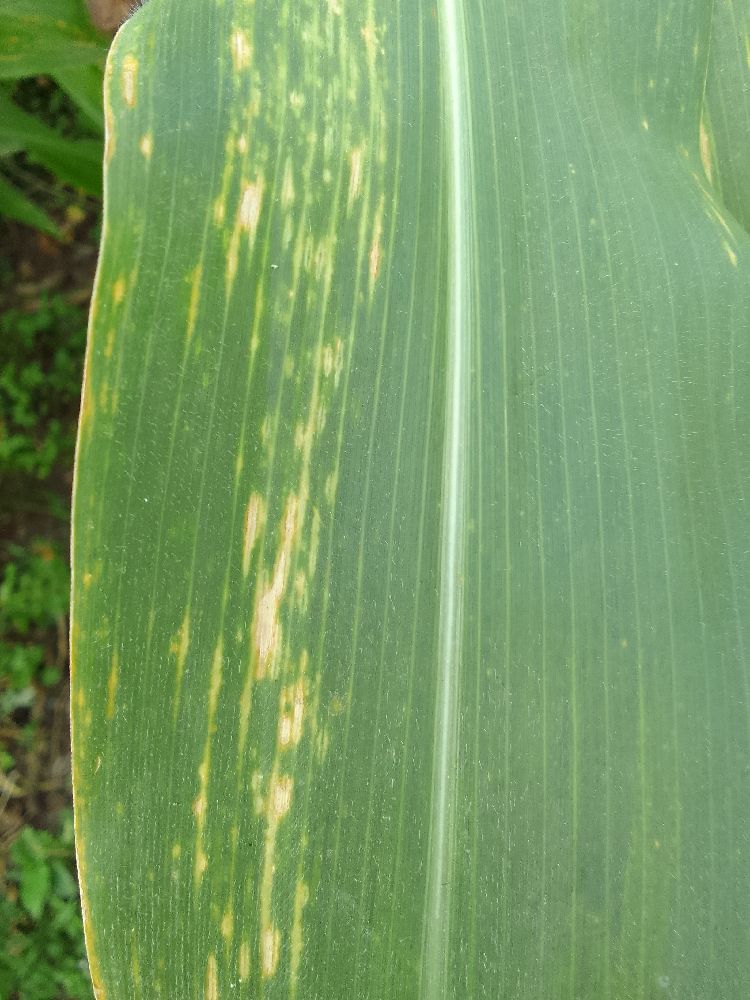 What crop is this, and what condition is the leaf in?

maize, maize lethal necrosis
